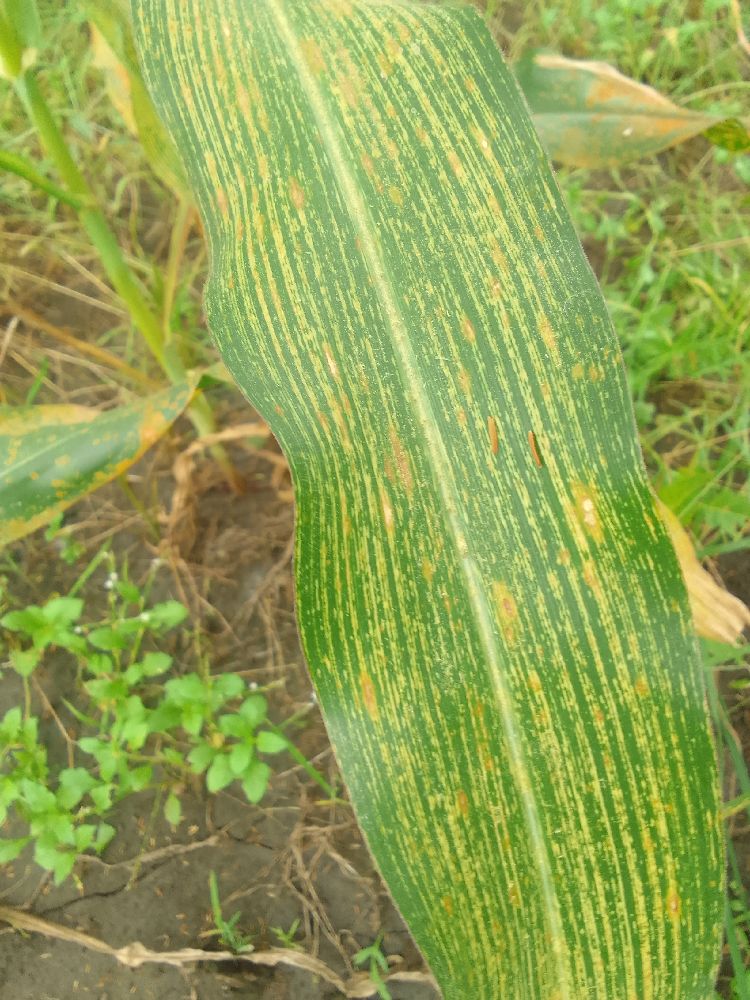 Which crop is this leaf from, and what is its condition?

maize, maize streak virus
